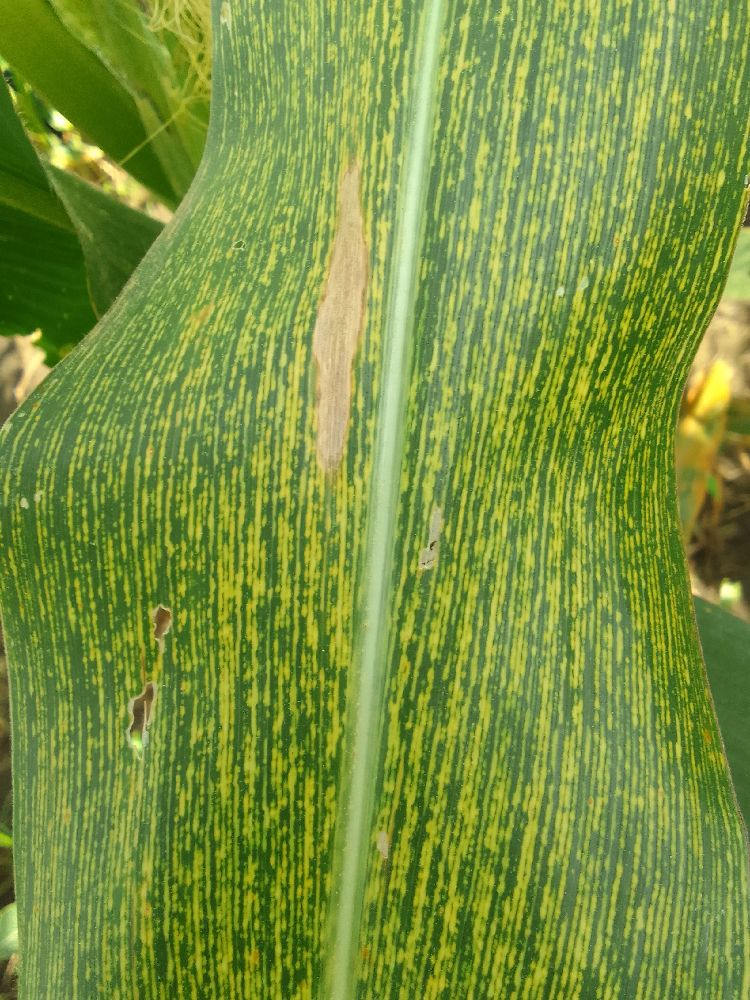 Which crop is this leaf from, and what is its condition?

maize, maize streak virus
